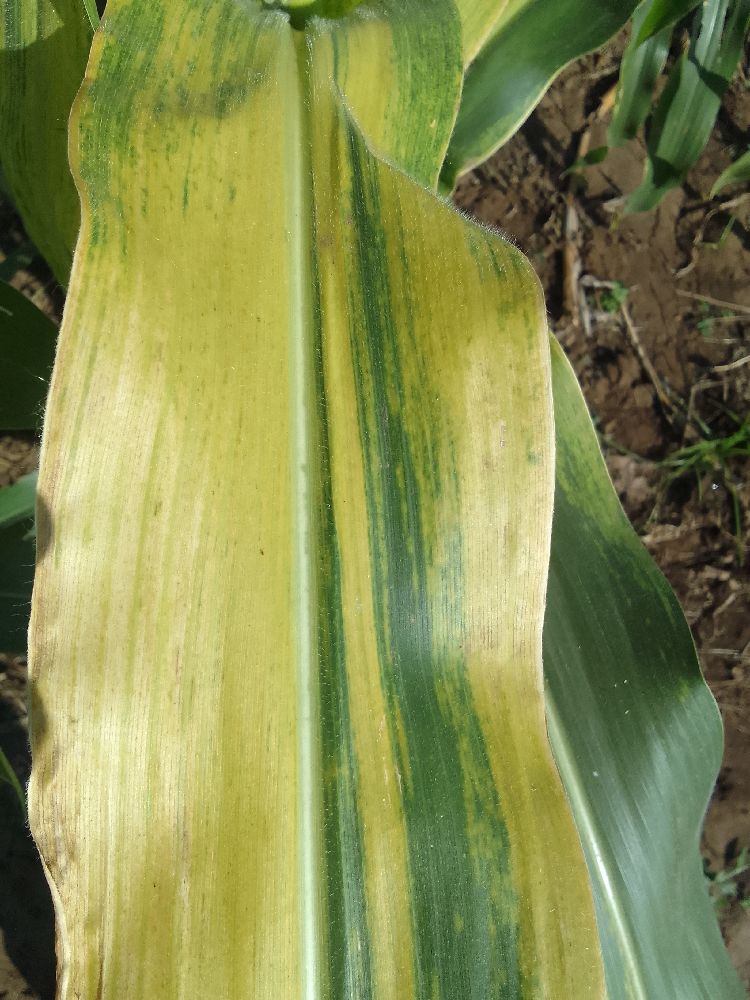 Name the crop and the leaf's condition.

maize, maize lethal necrosis
